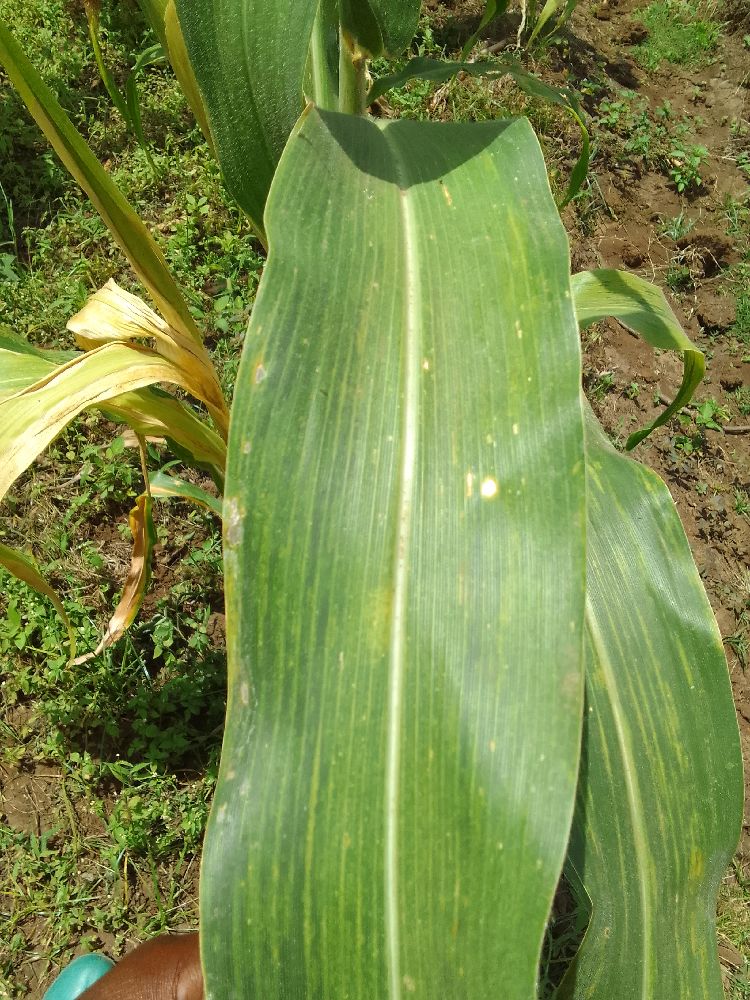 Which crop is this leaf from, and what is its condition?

maize, maize lethal necrosis
